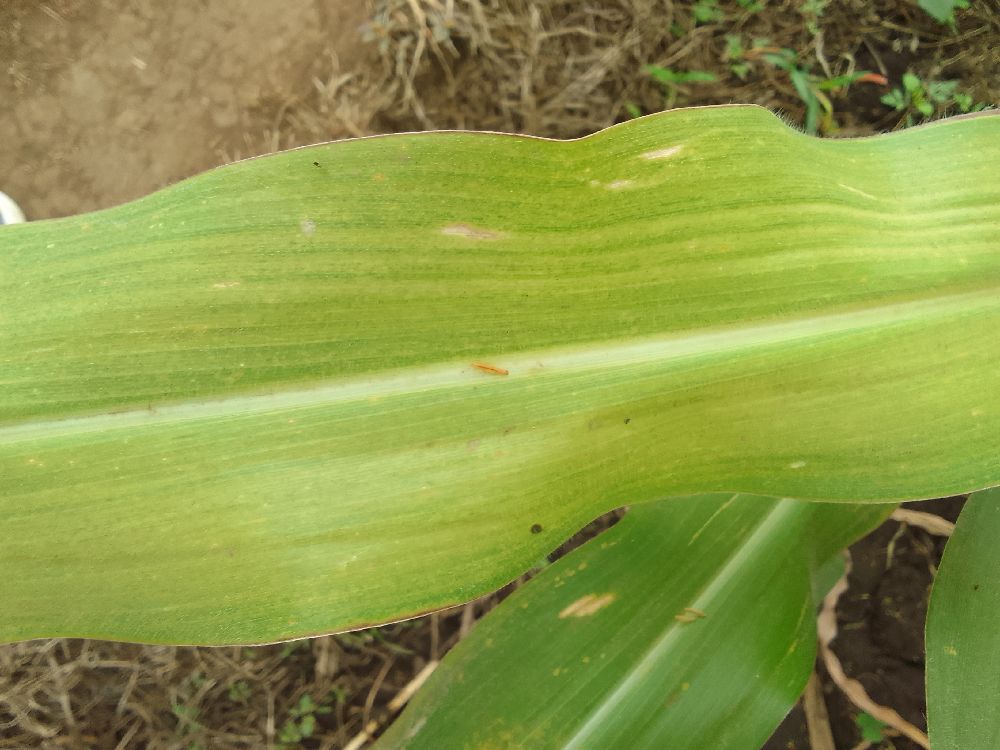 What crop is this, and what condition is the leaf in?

maize, maize lethal necrosis
